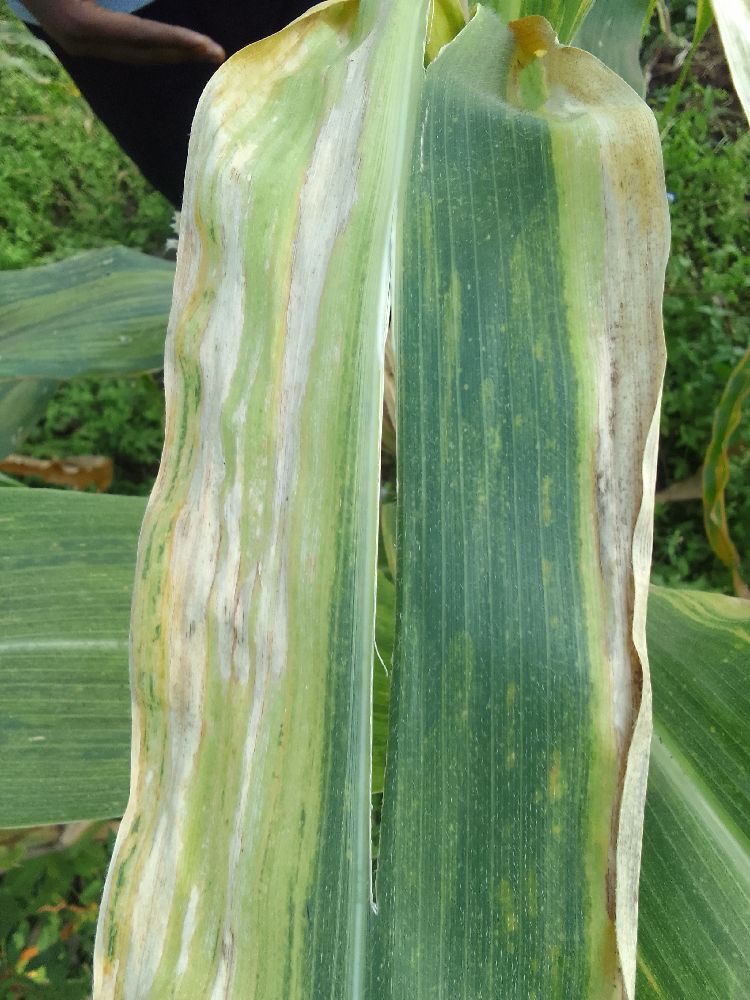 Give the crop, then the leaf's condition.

maize, maize lethal necrosis
